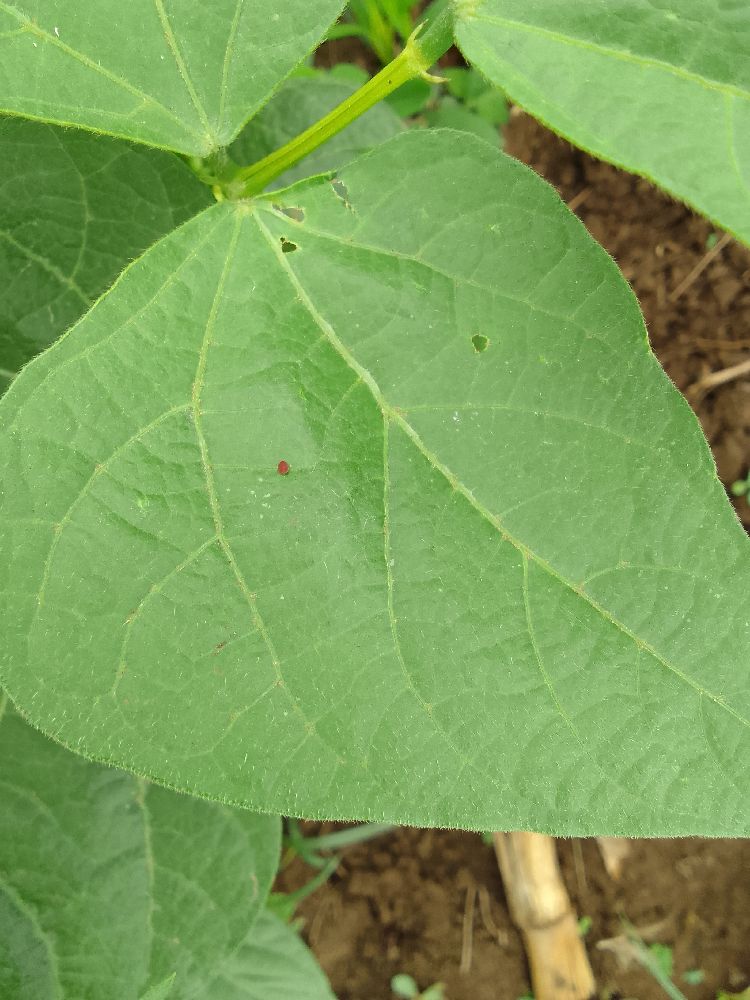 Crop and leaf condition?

common bean, healthy
